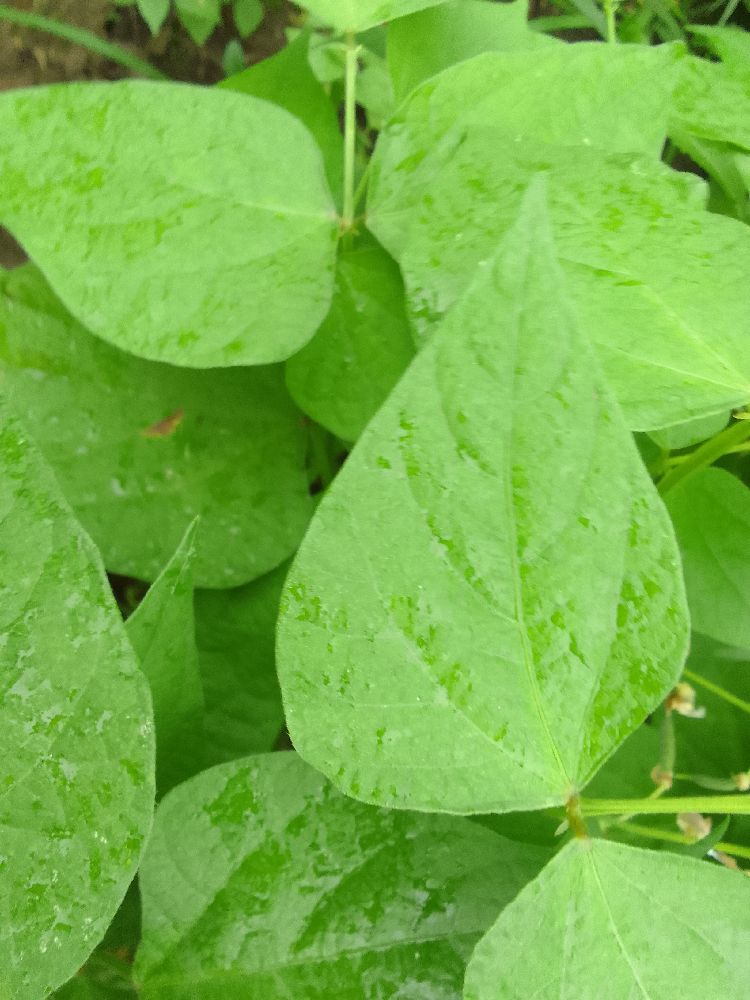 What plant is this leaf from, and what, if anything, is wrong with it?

common bean, healthy
